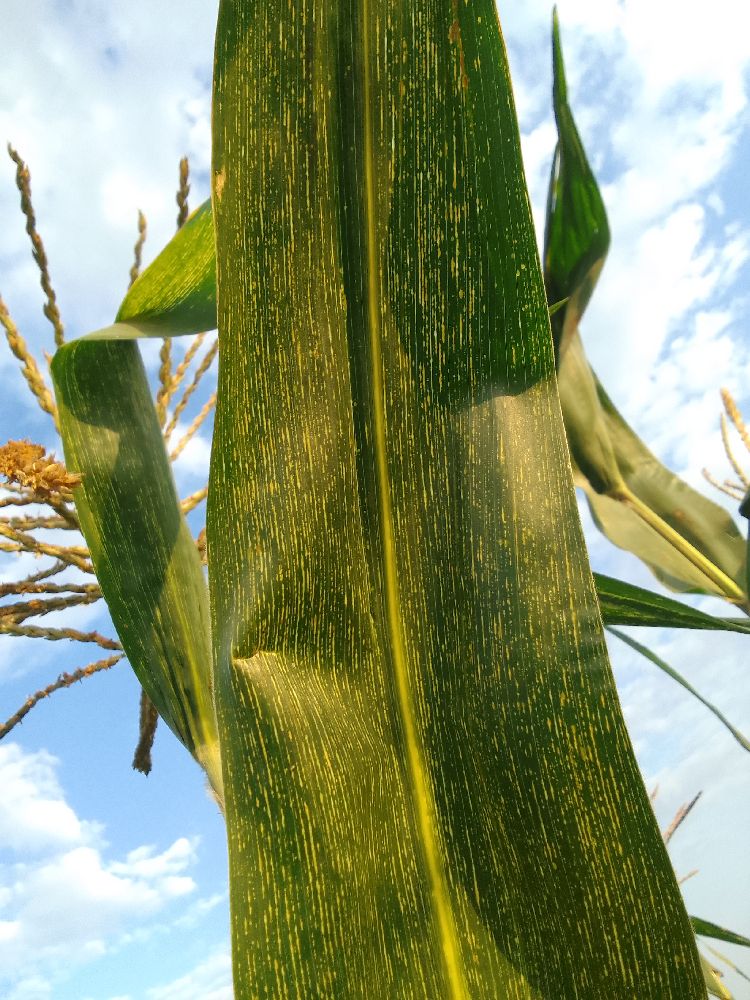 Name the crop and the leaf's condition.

maize, maize streak virus
